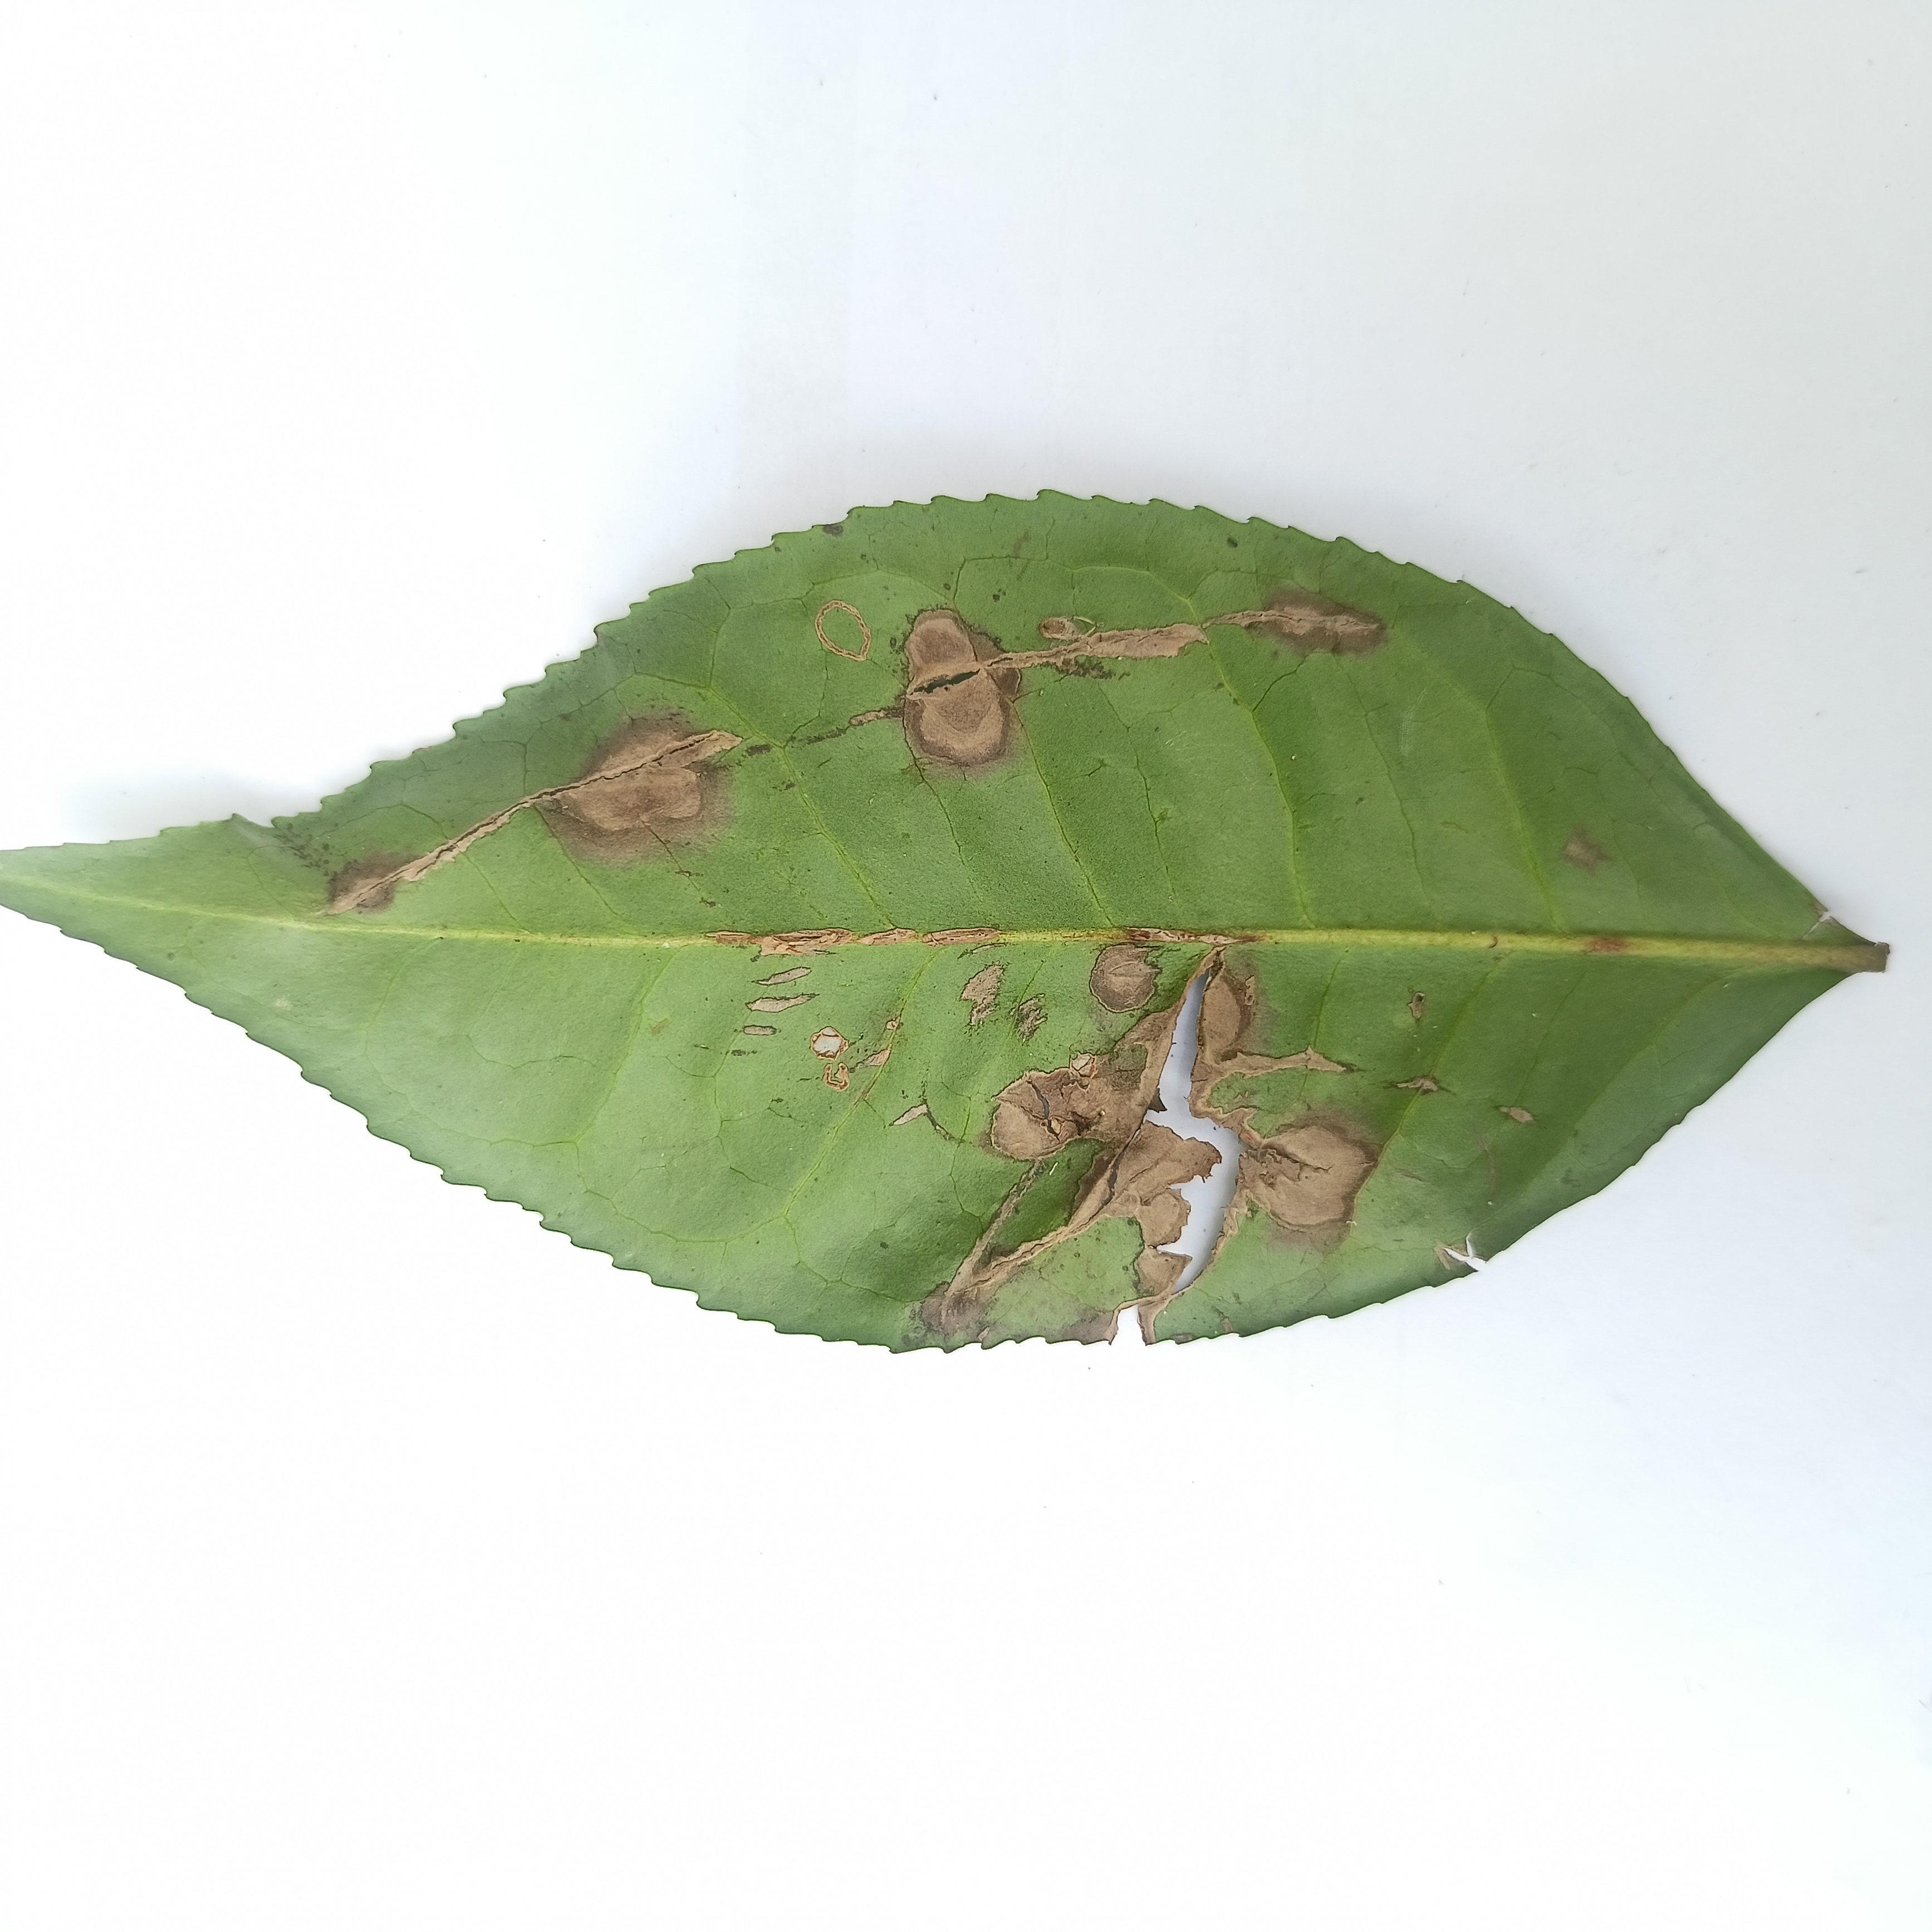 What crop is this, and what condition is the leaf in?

tea, brown blight
